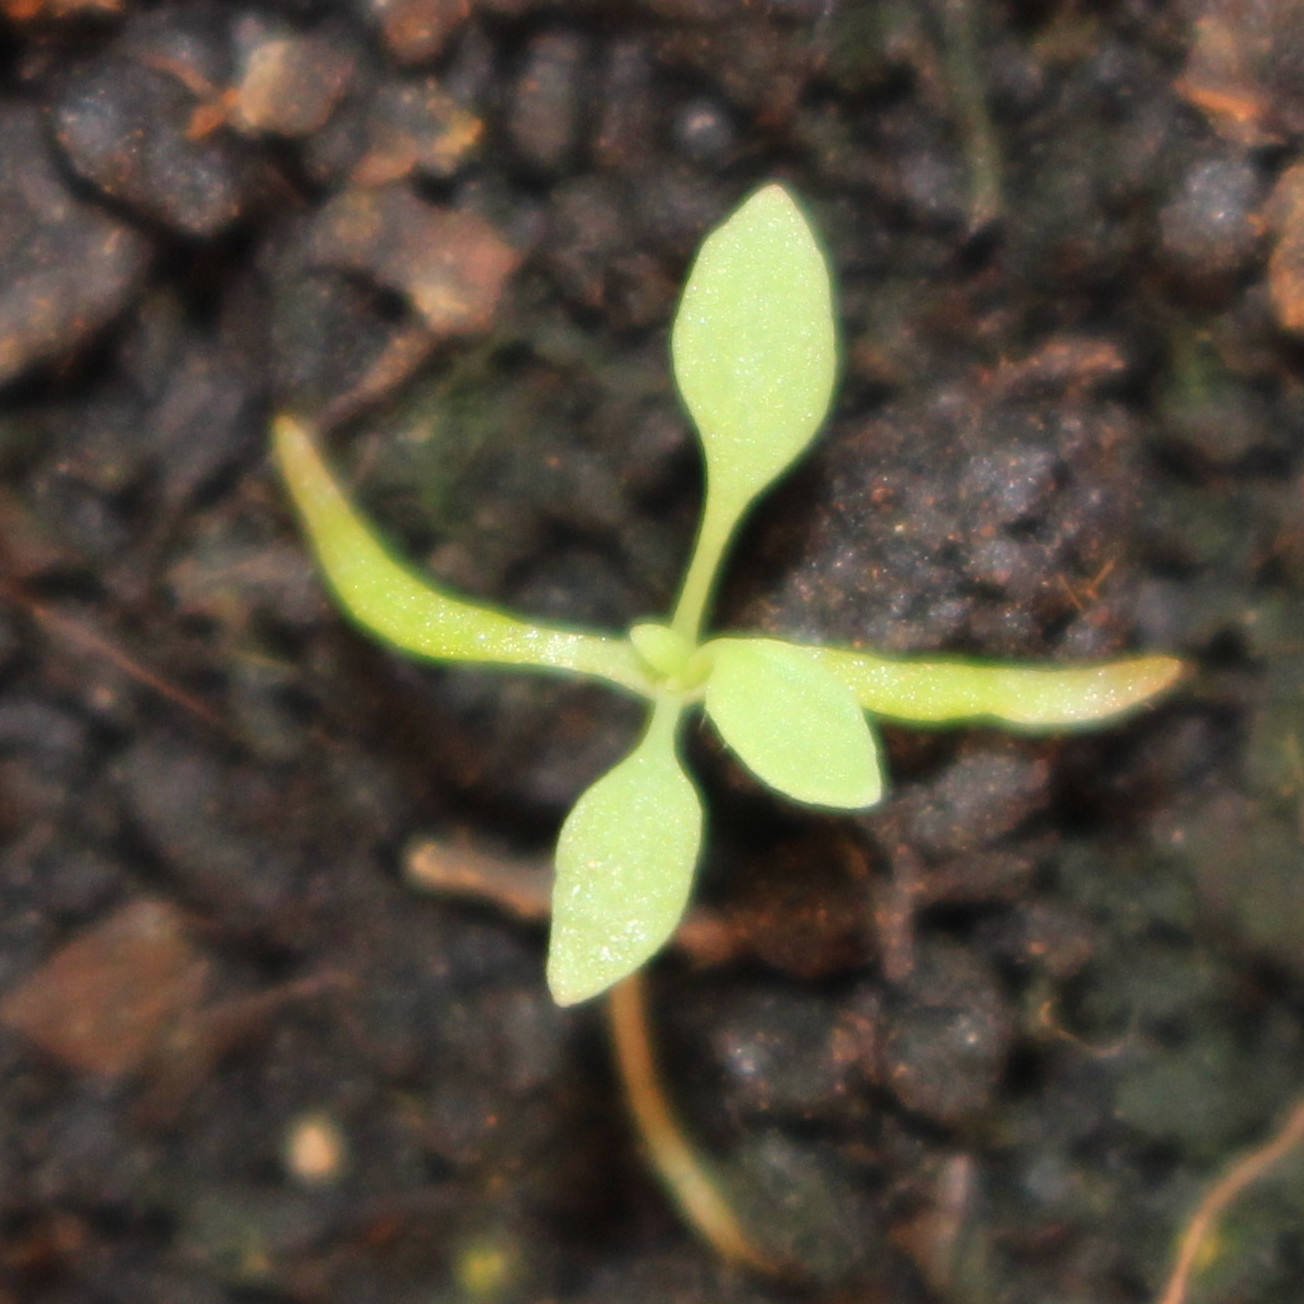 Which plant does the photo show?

Papaver rhoeas
